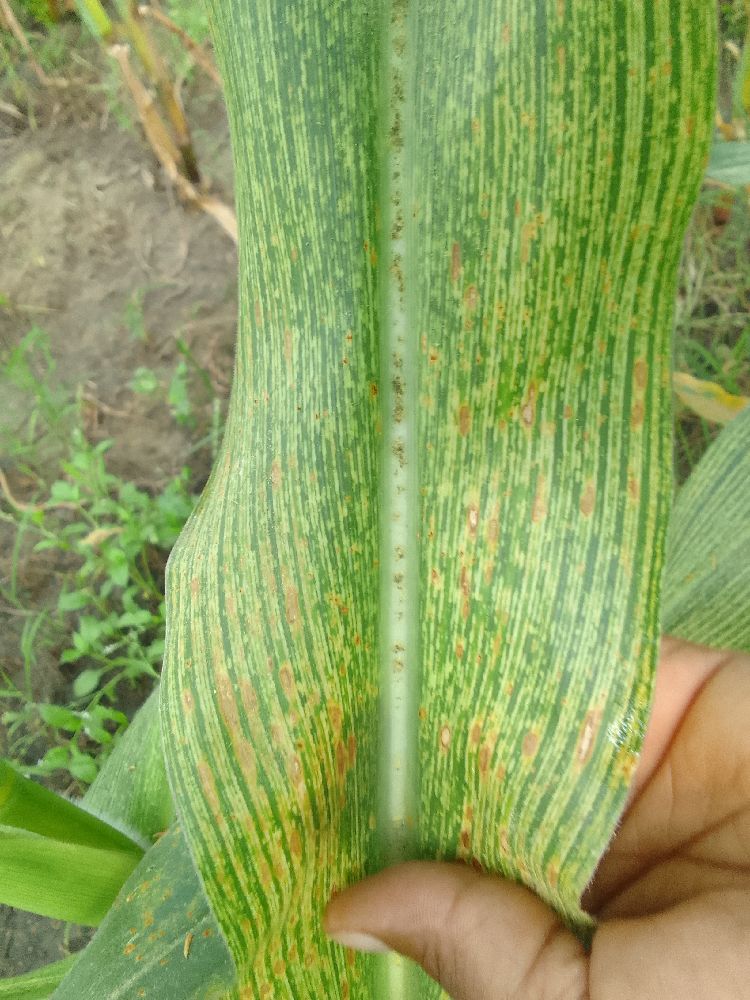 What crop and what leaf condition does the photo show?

maize, maize streak virus
